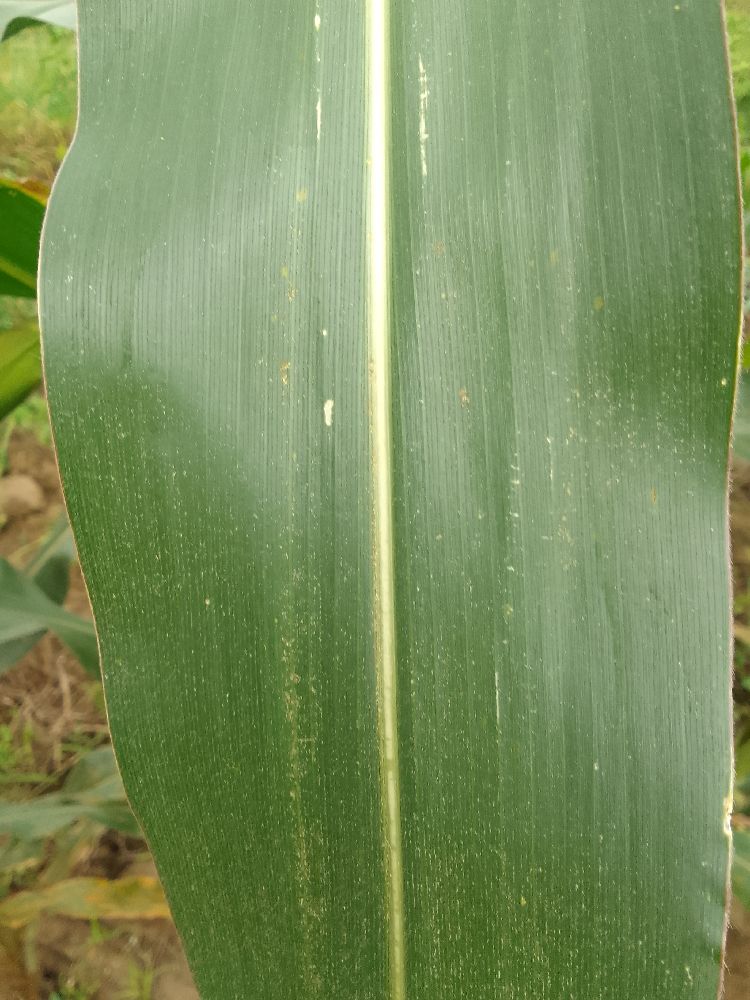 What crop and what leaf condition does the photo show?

maize, healthy
